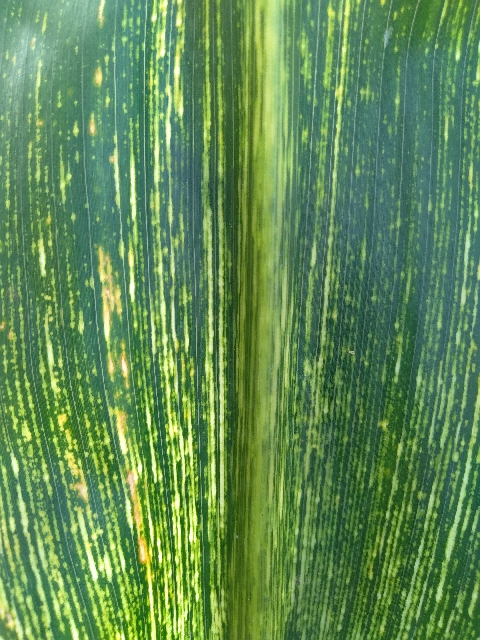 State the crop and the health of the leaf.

maize, maize streak virus
